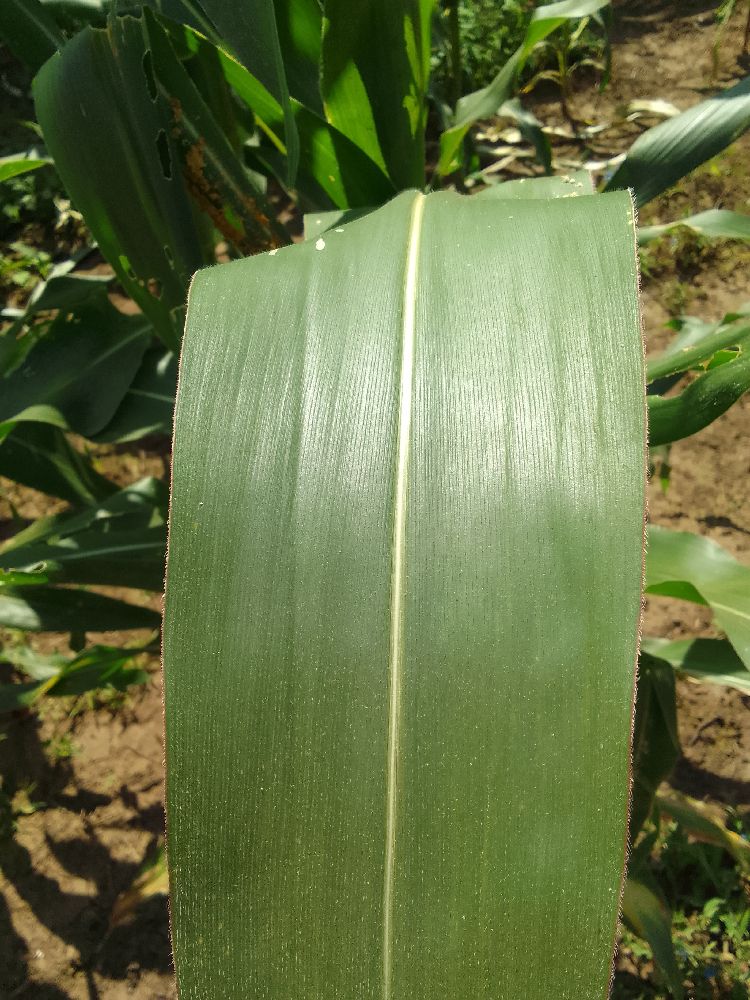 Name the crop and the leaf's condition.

maize, healthy
